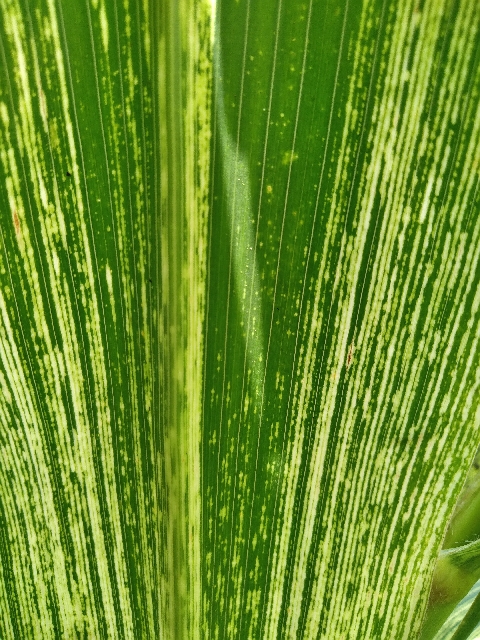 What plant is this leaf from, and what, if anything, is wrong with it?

maize, maize streak virus
